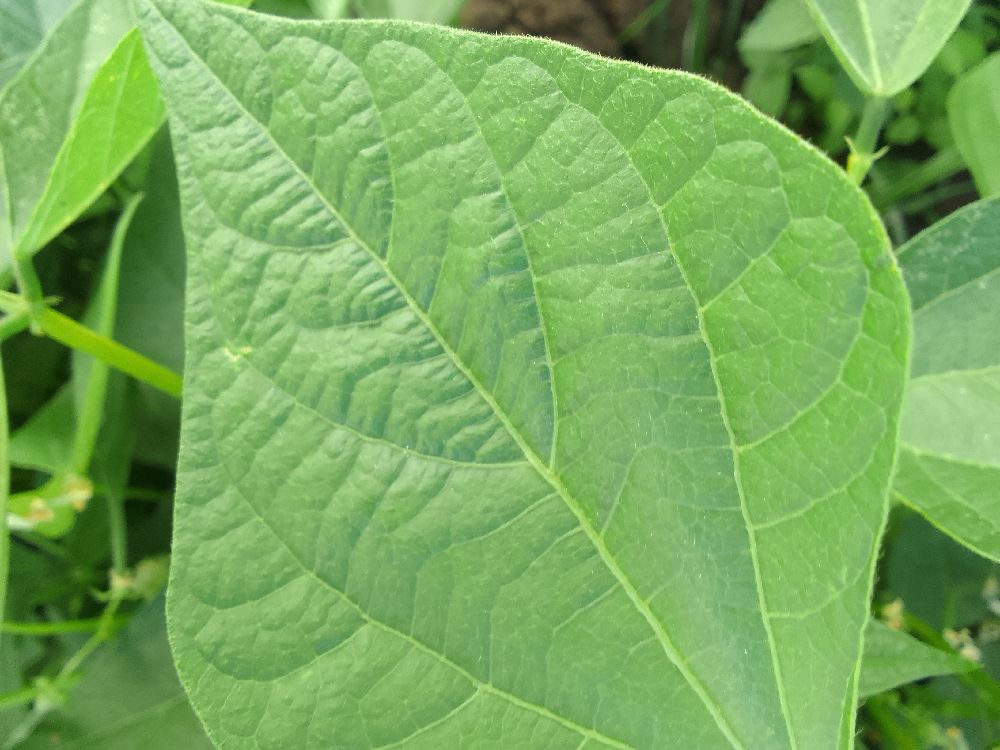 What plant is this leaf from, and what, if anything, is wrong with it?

common bean, healthy
